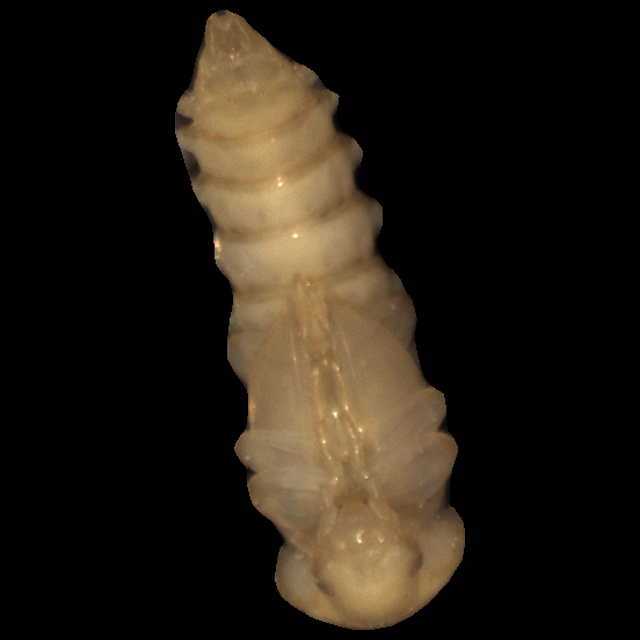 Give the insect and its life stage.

mealworm pupa
